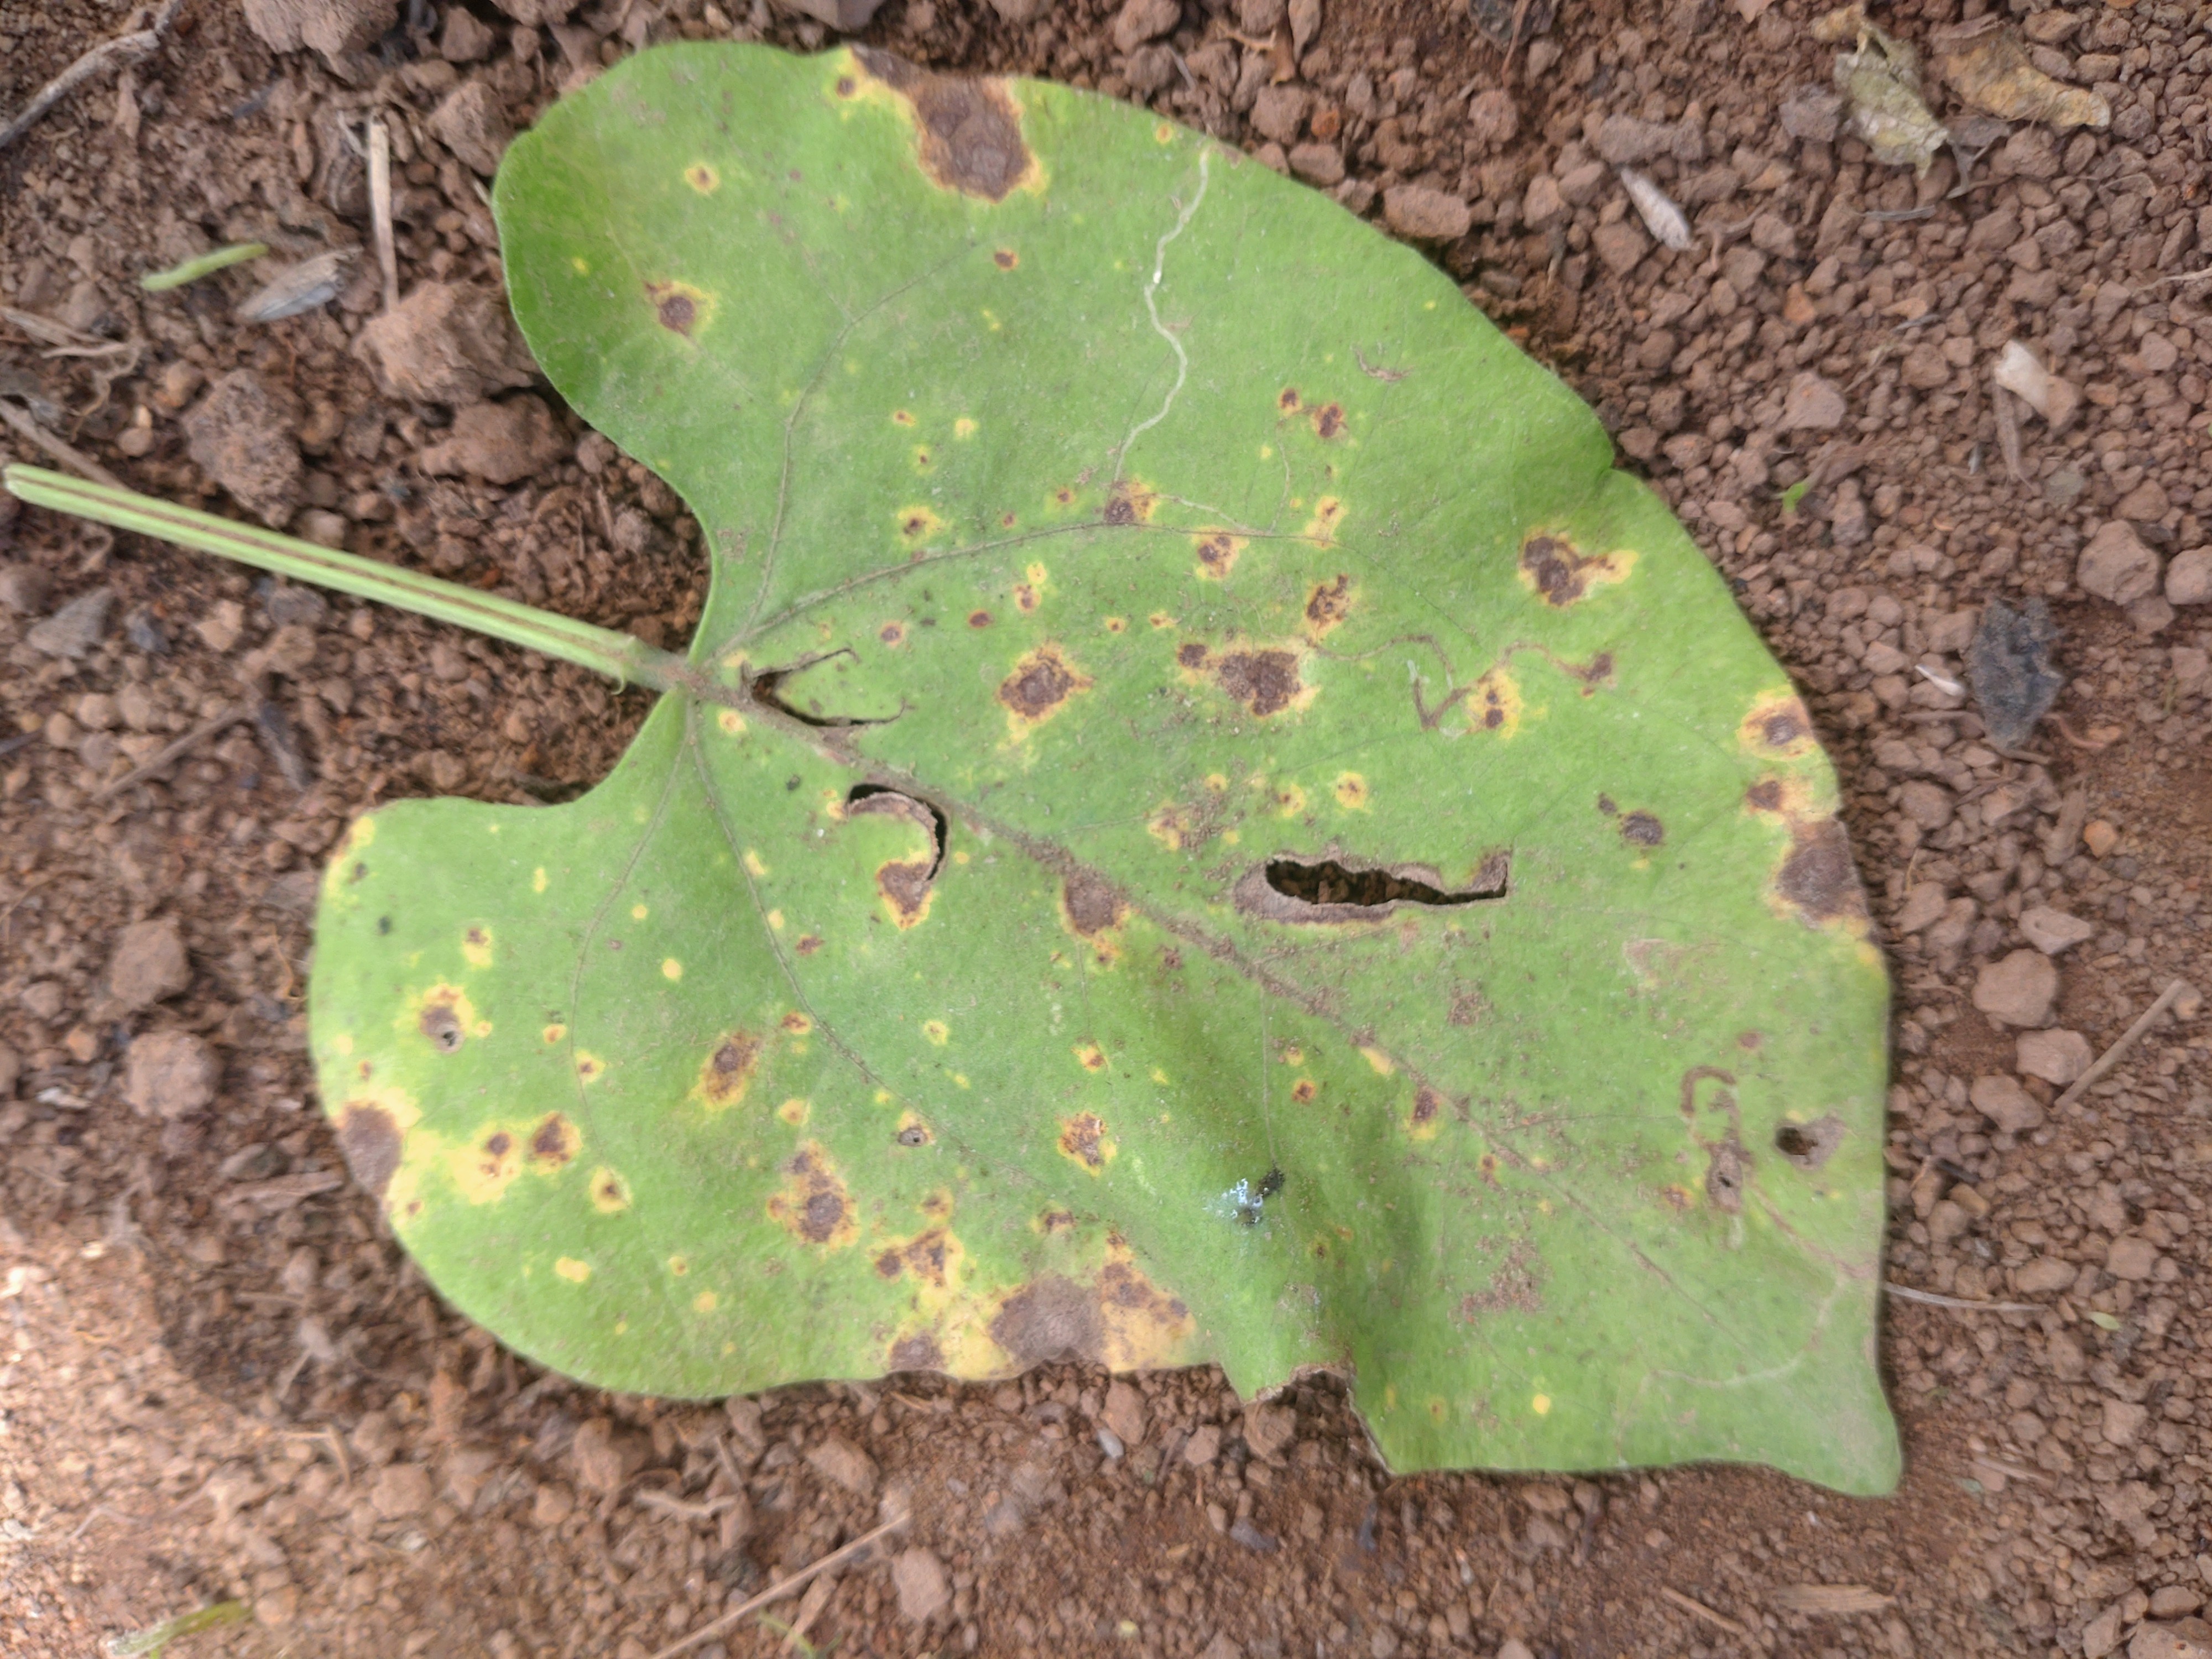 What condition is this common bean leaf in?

rust
